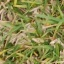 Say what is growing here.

grass
